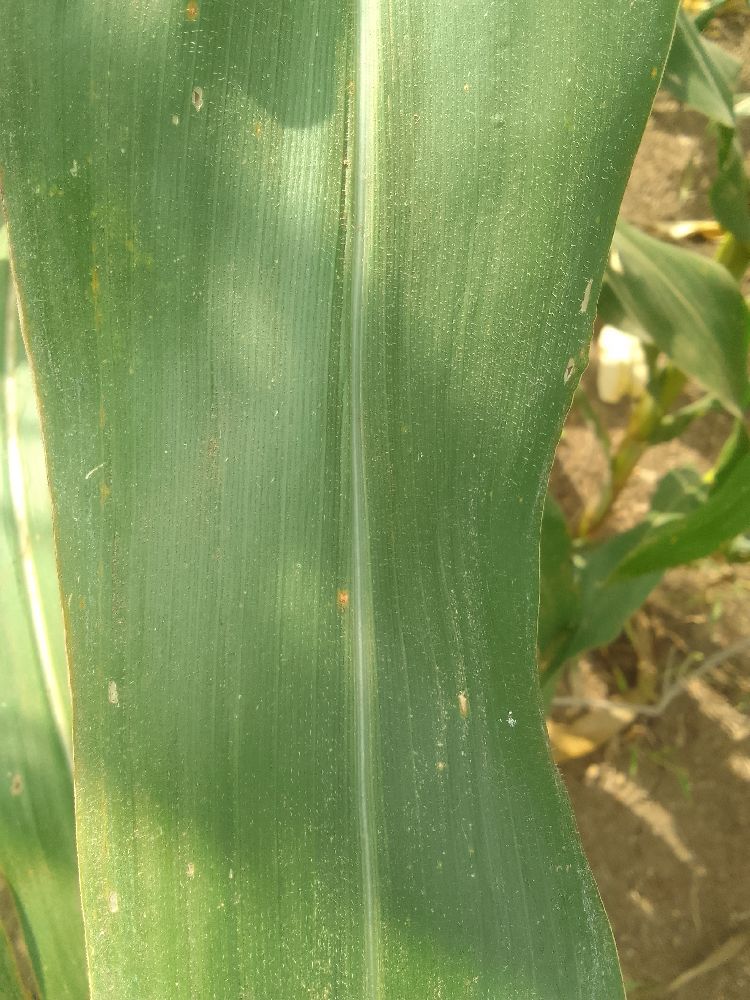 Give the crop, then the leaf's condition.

maize, healthy
